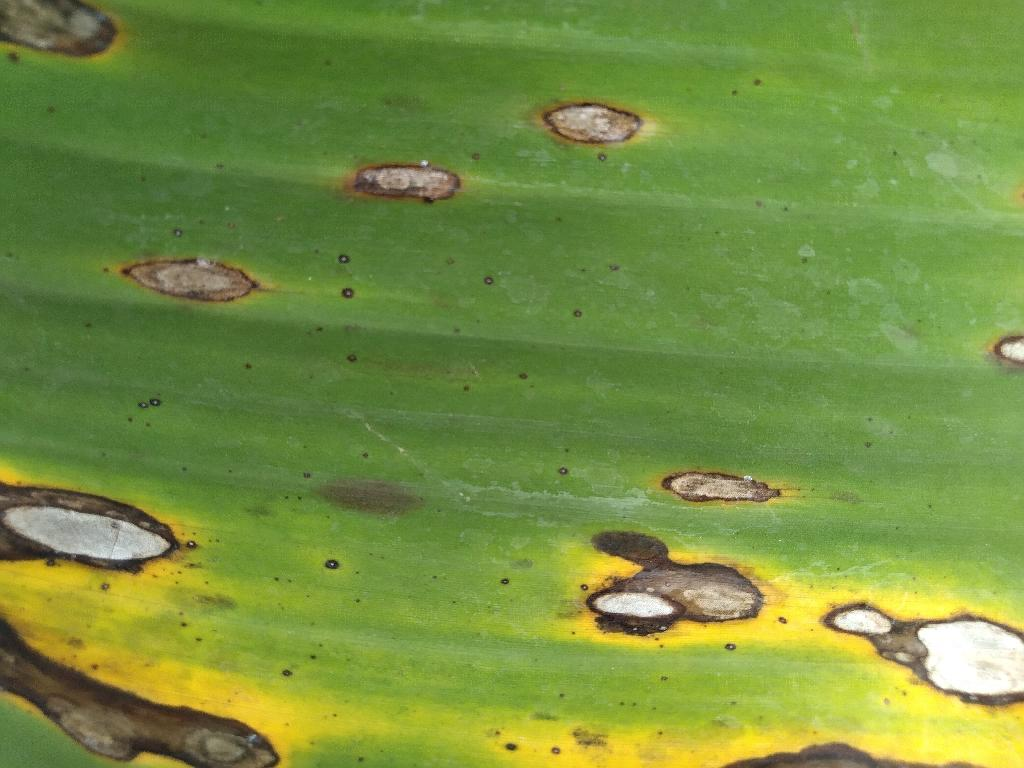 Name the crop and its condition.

banana, black sigatoka
